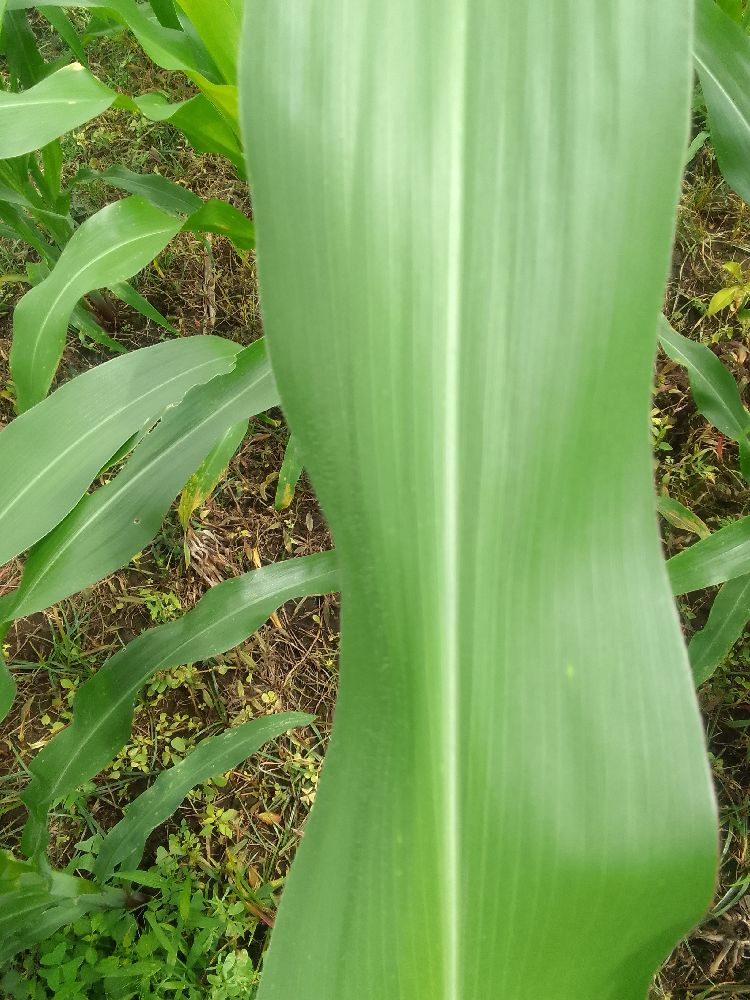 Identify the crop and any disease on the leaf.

maize, healthy
